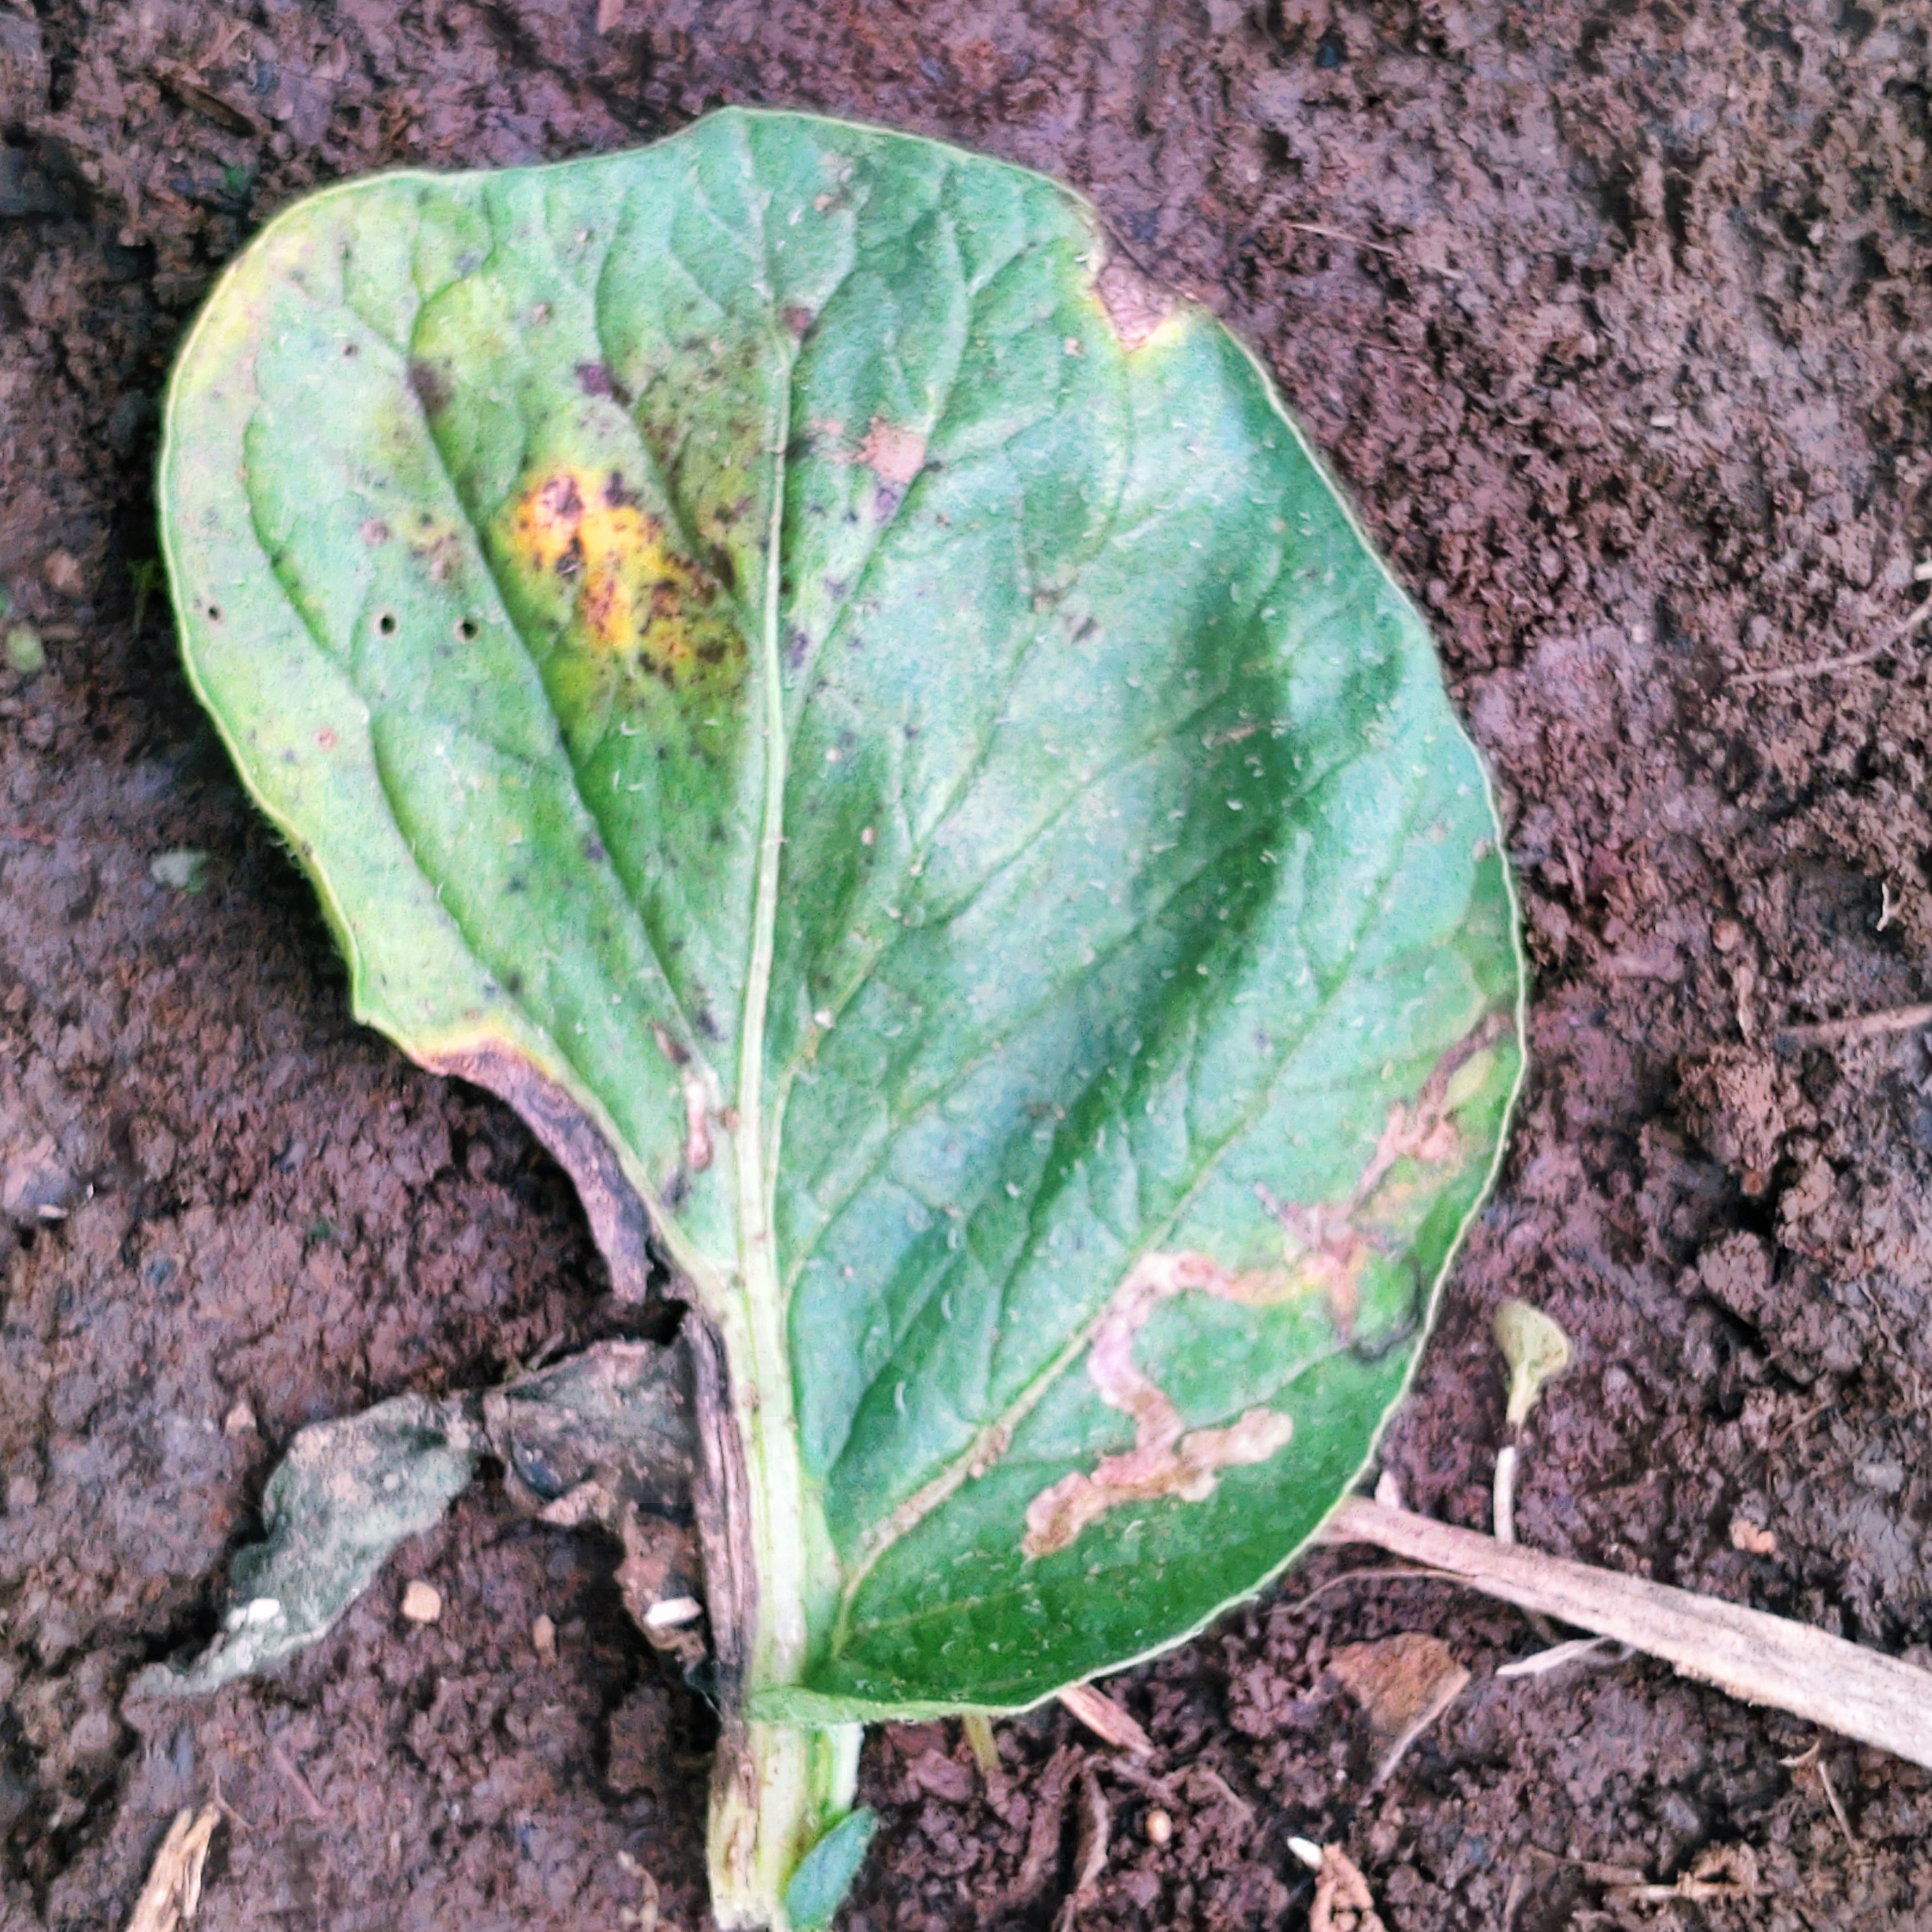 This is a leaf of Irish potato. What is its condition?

late blight
